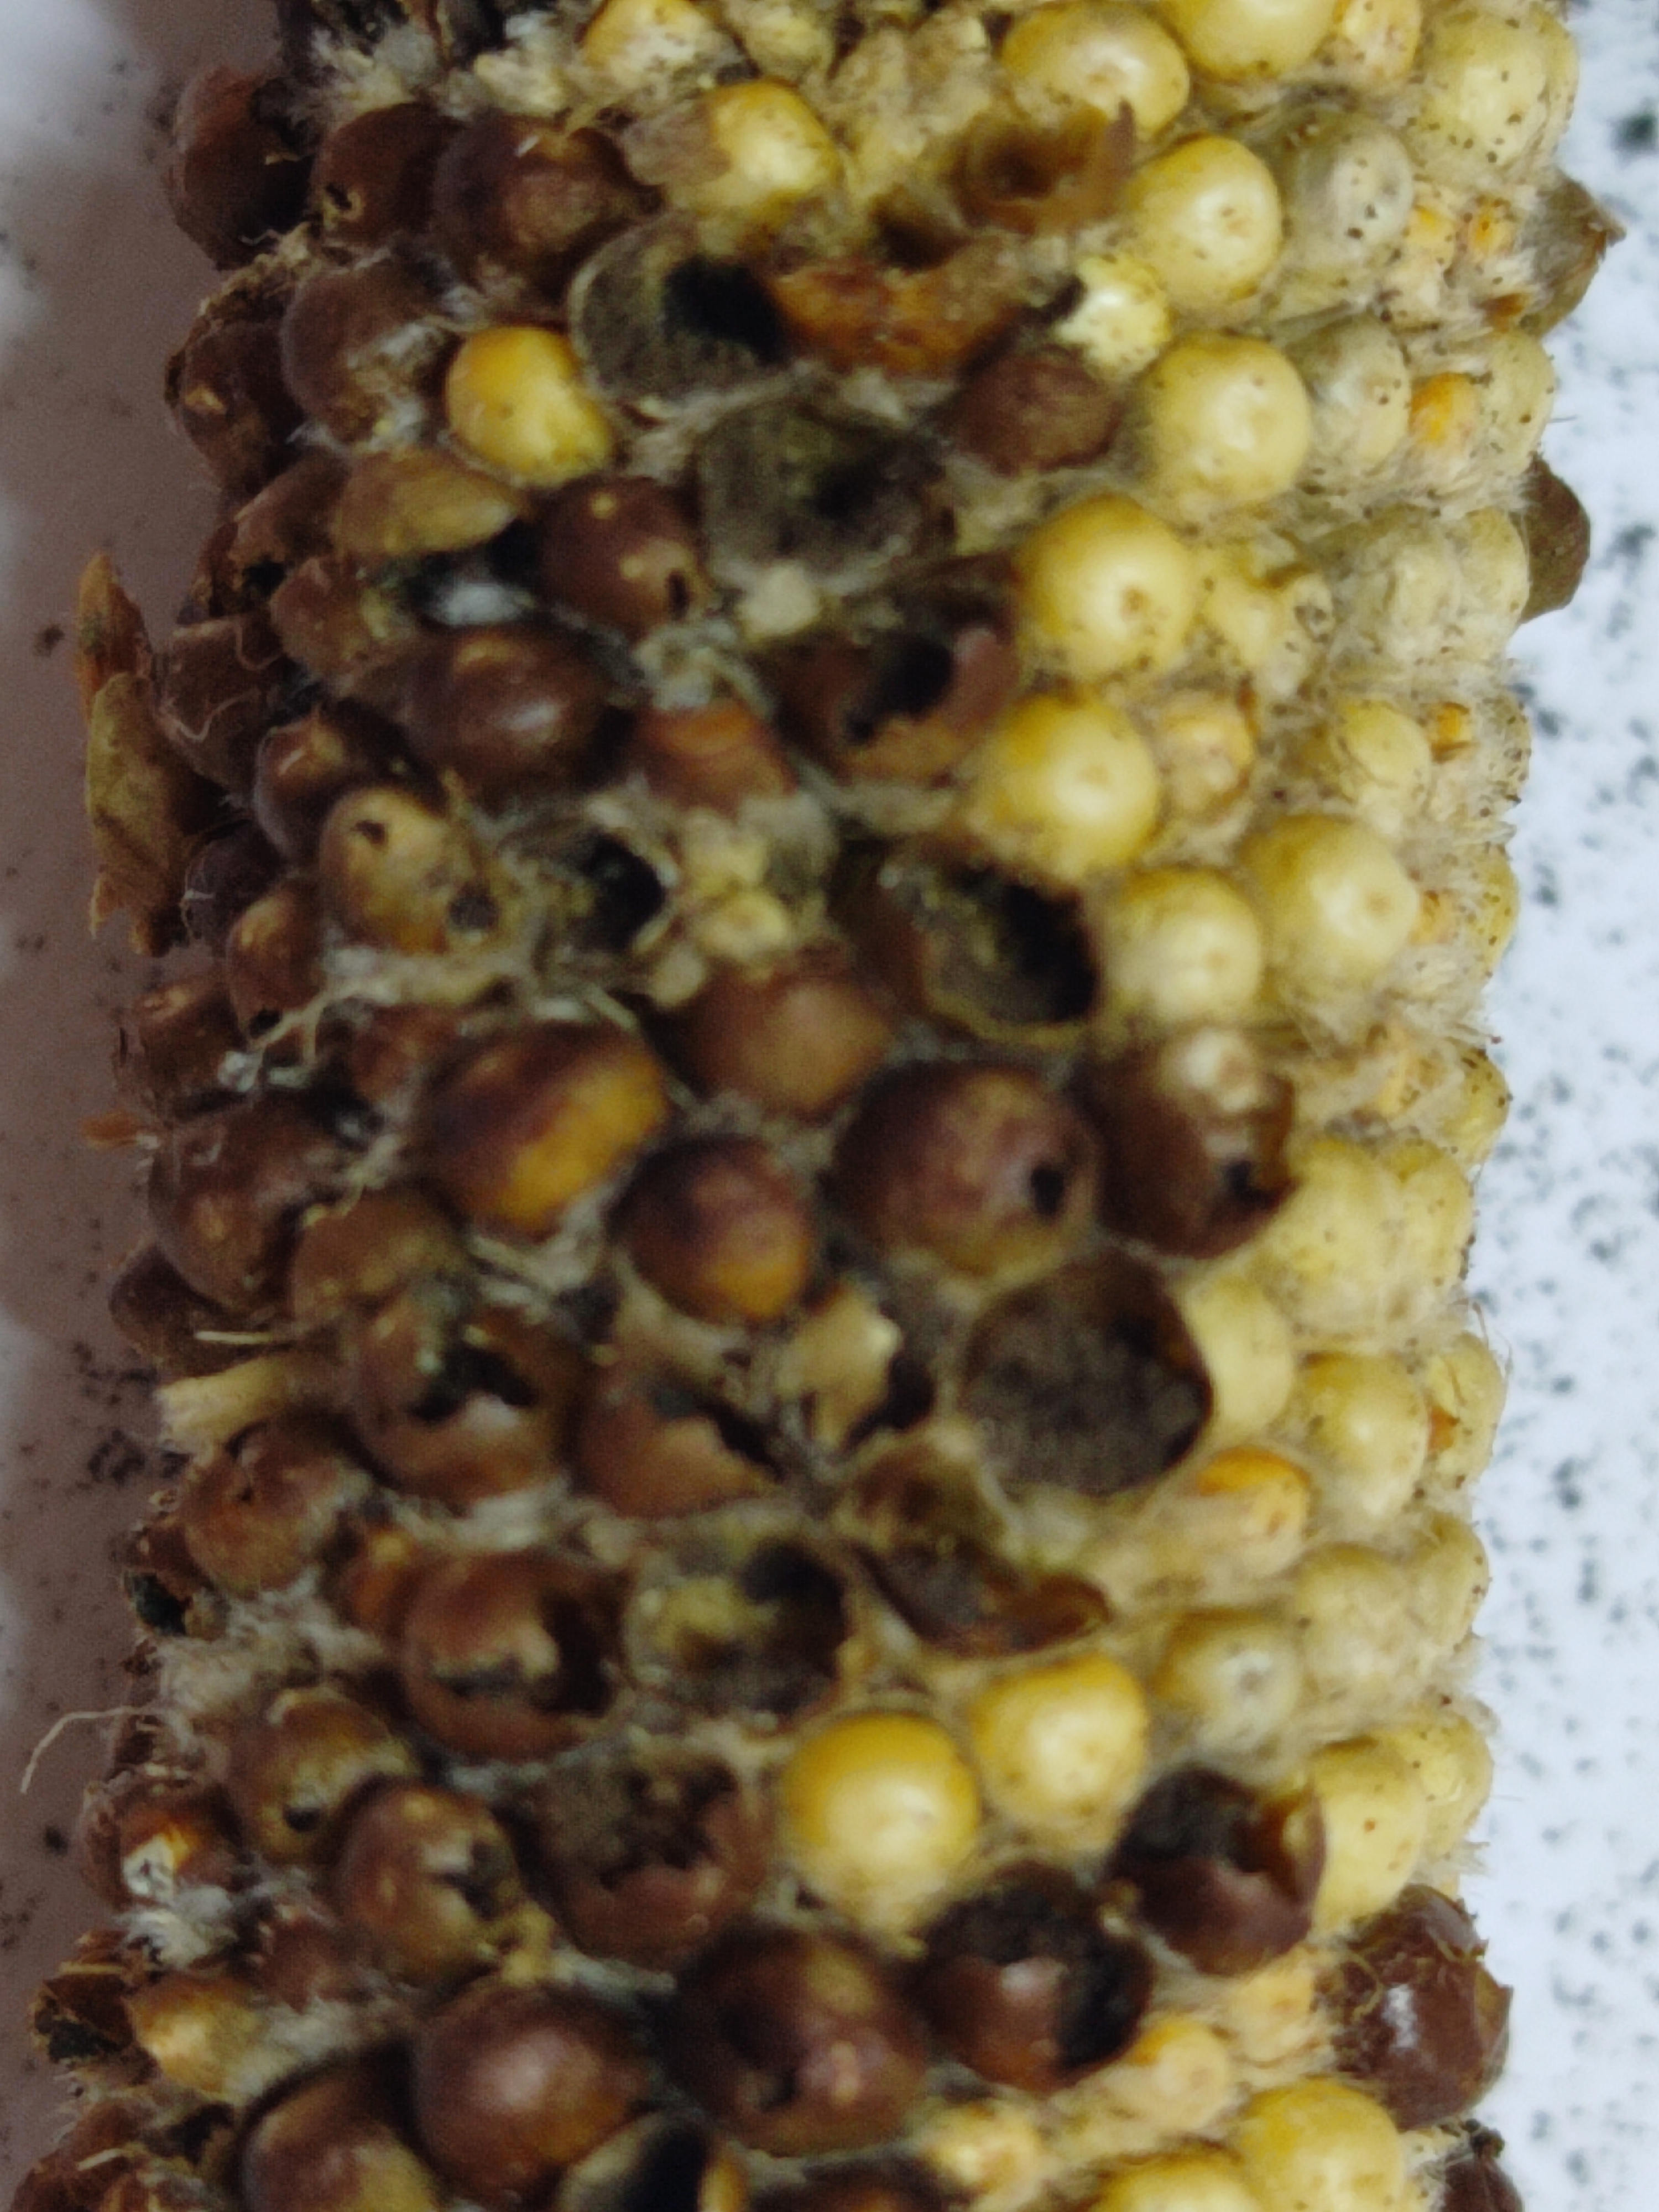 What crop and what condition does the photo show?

pearl millet, smut
